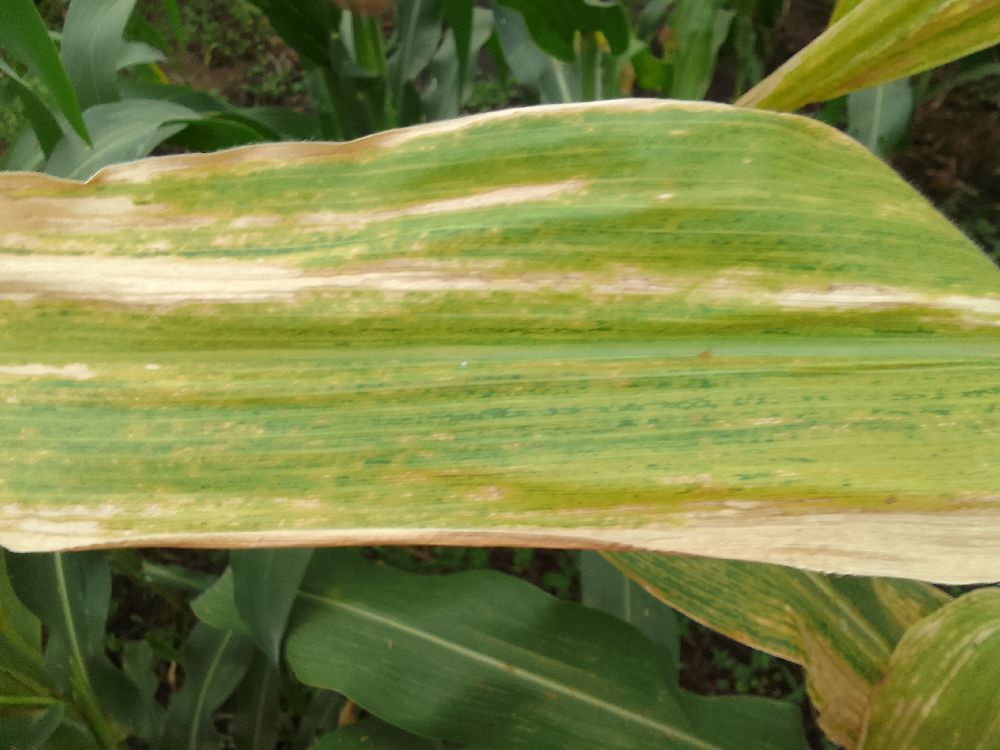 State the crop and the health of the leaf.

maize, maize lethal necrosis
